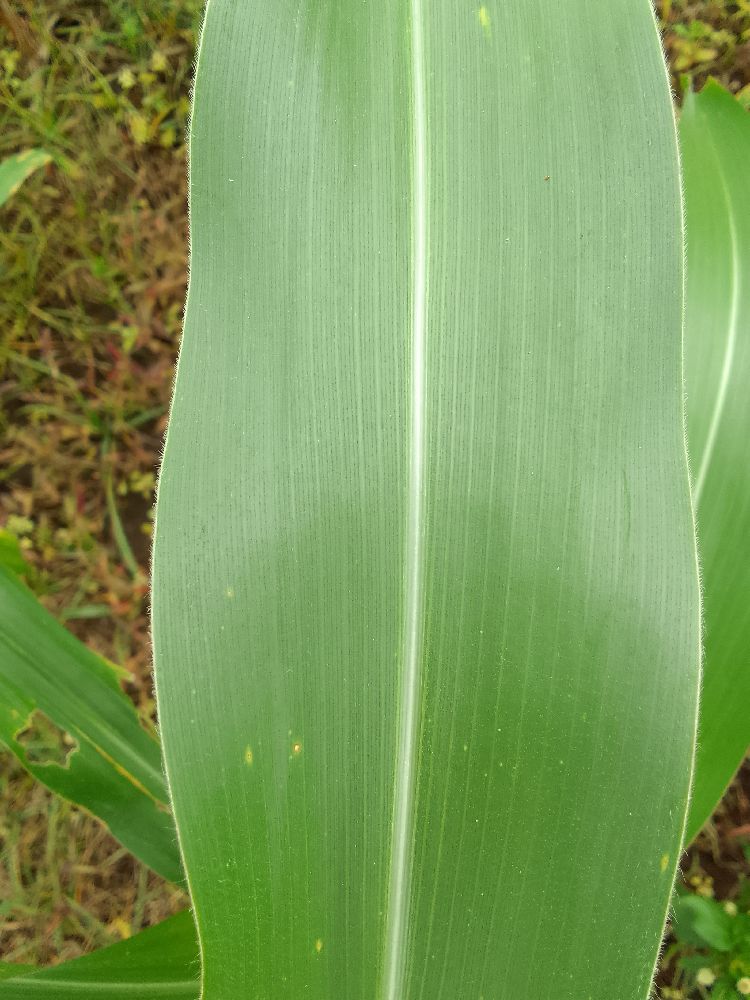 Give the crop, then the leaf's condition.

maize, healthy
